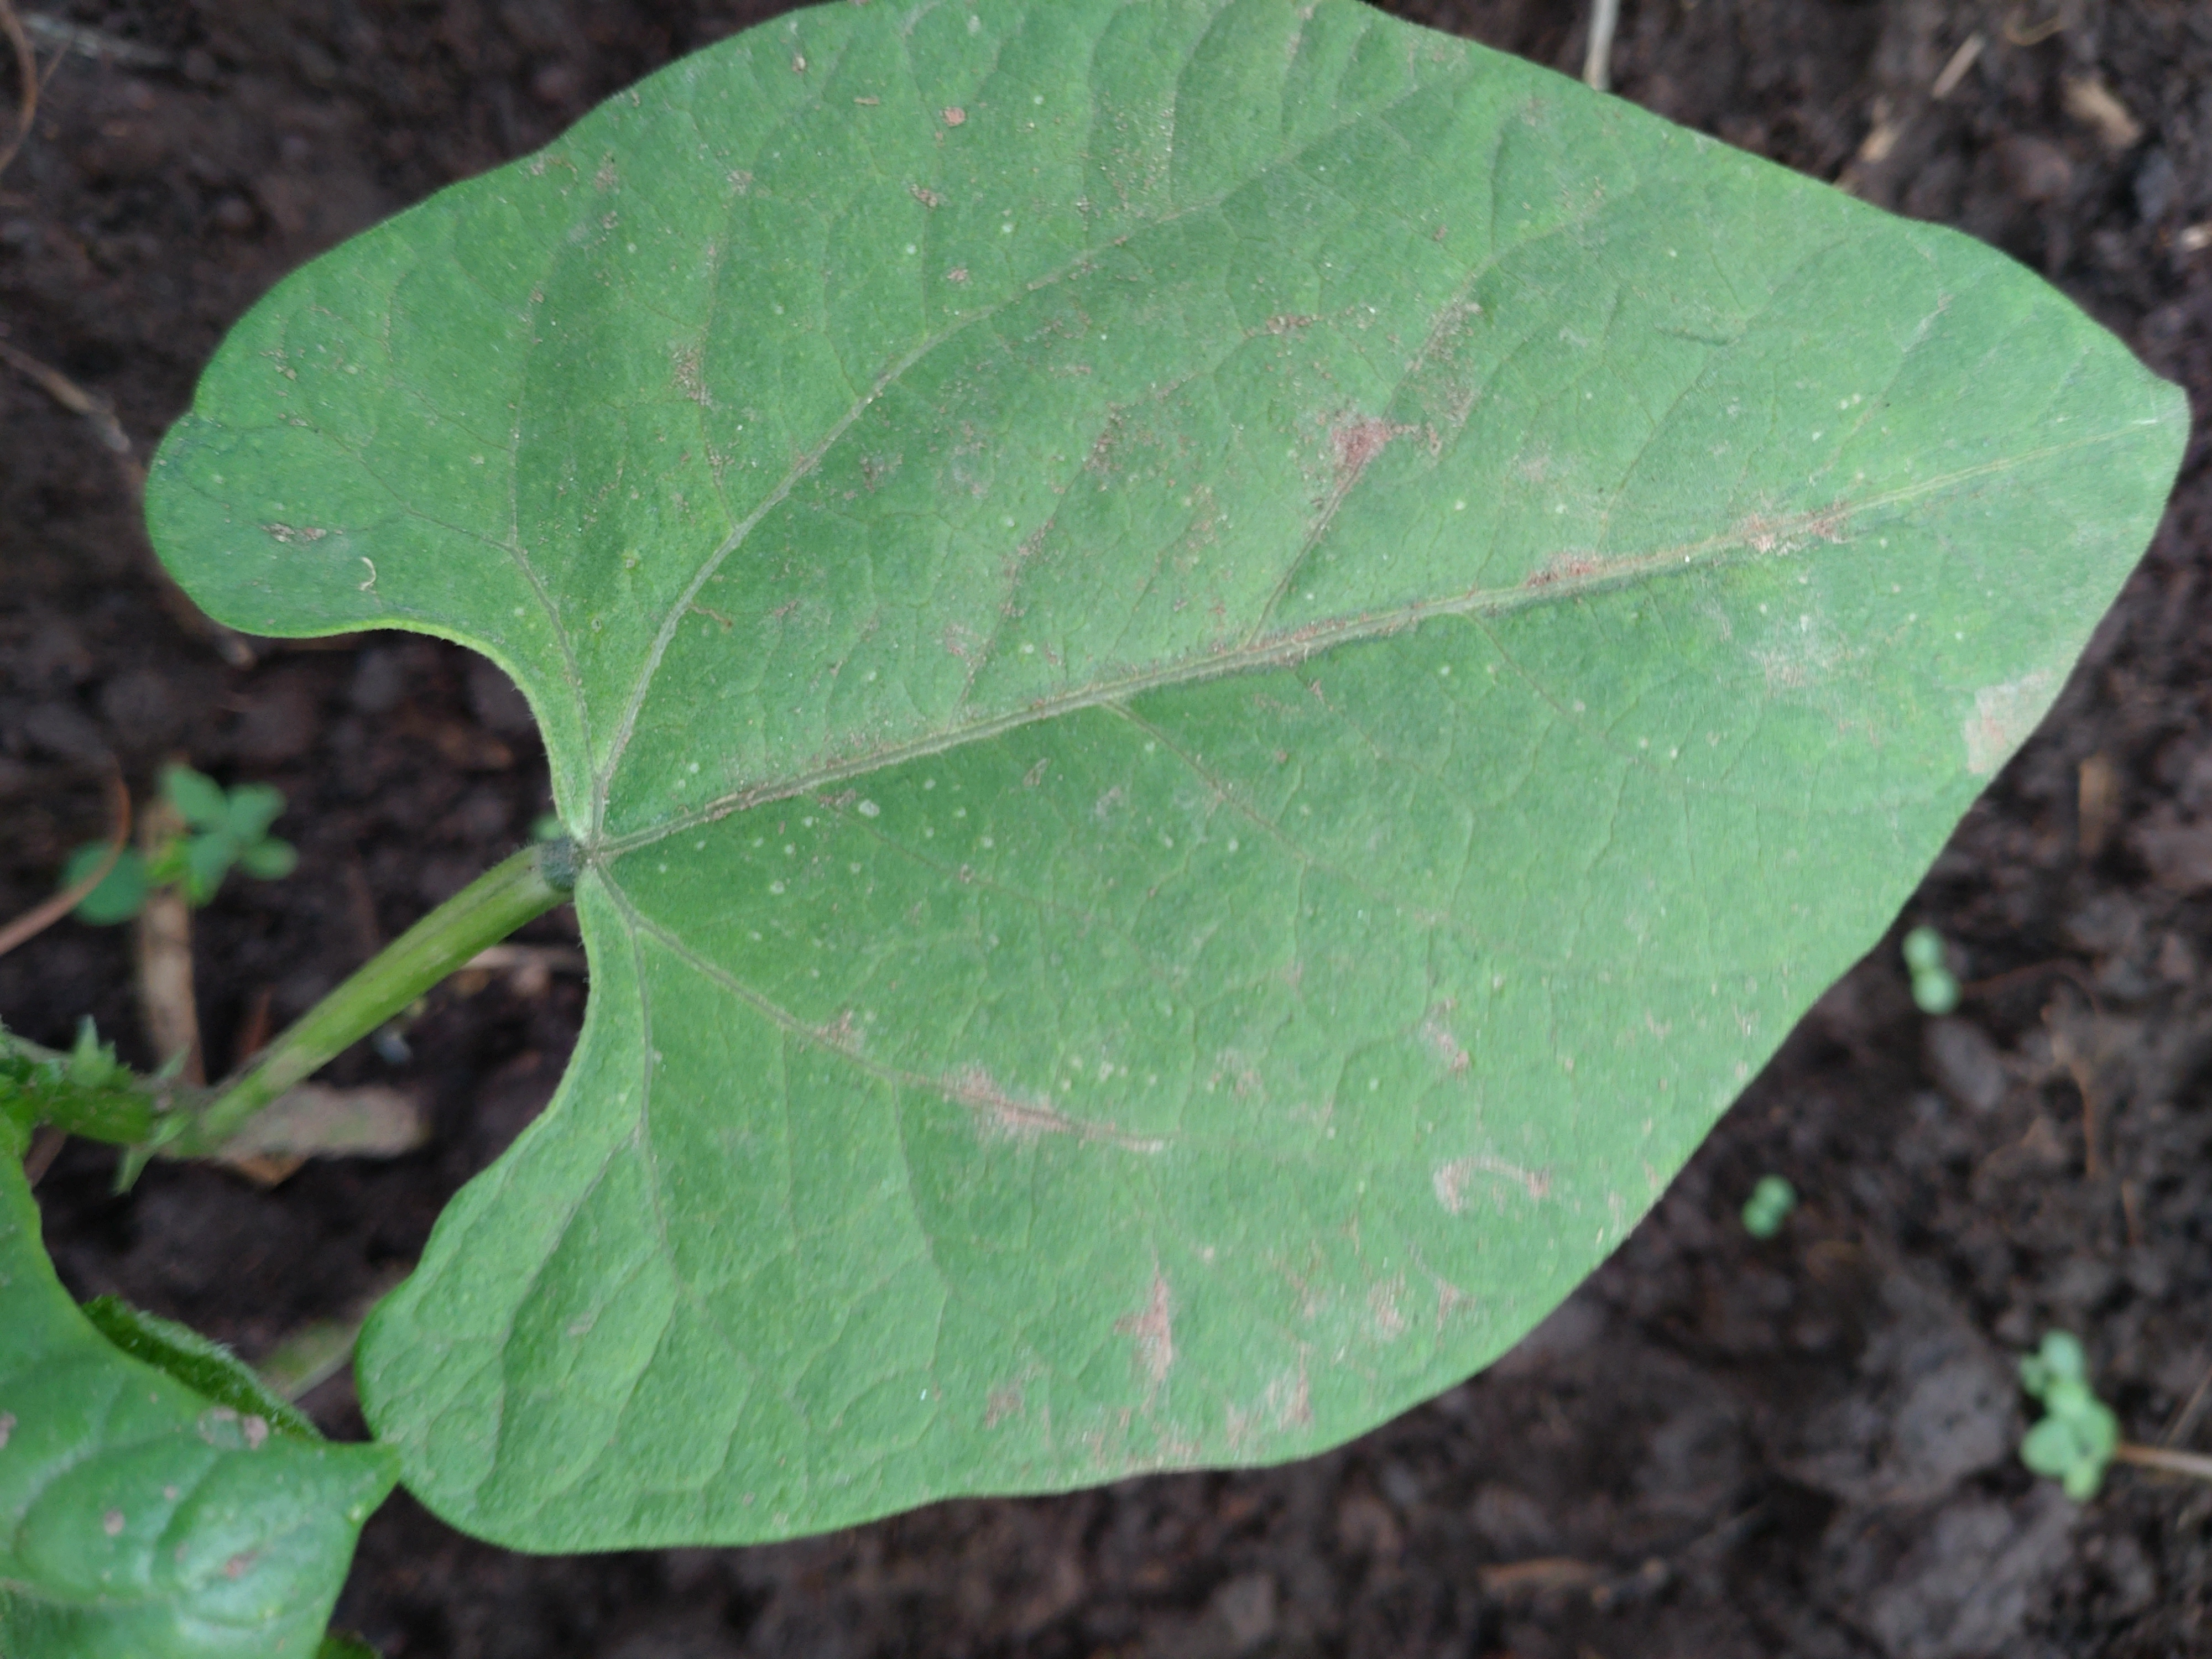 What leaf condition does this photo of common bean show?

healthy
